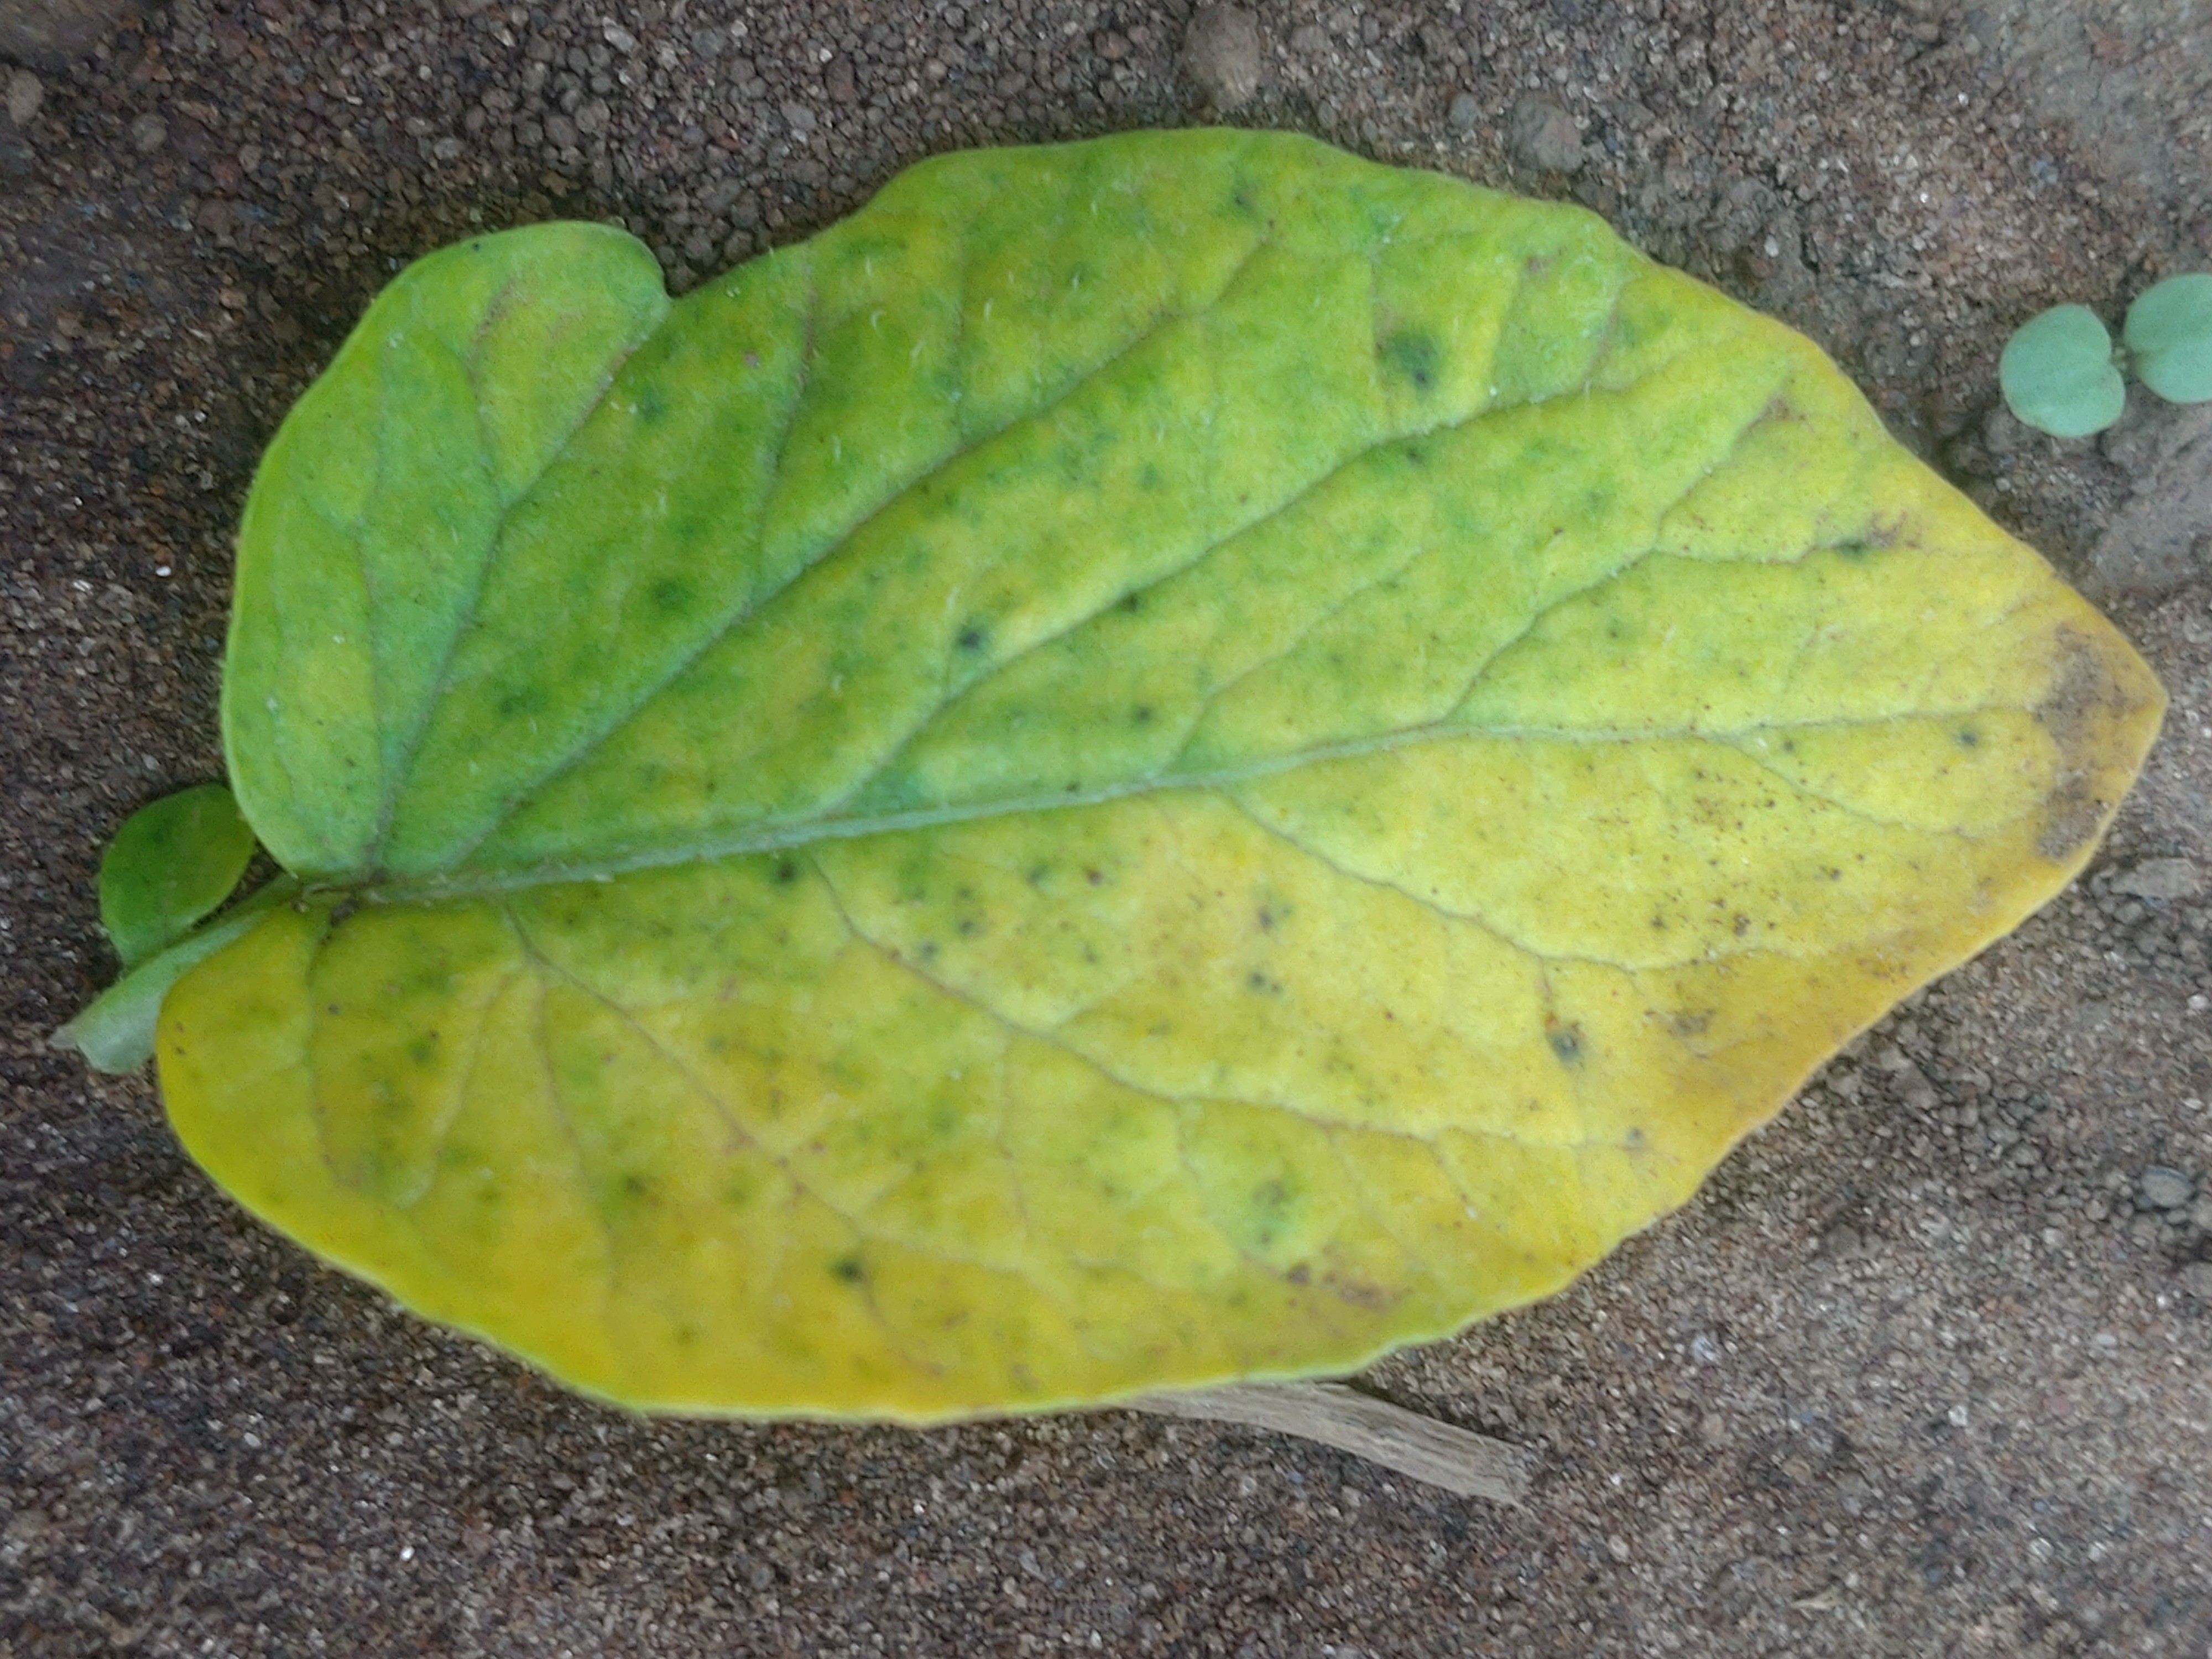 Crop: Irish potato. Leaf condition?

late blight
